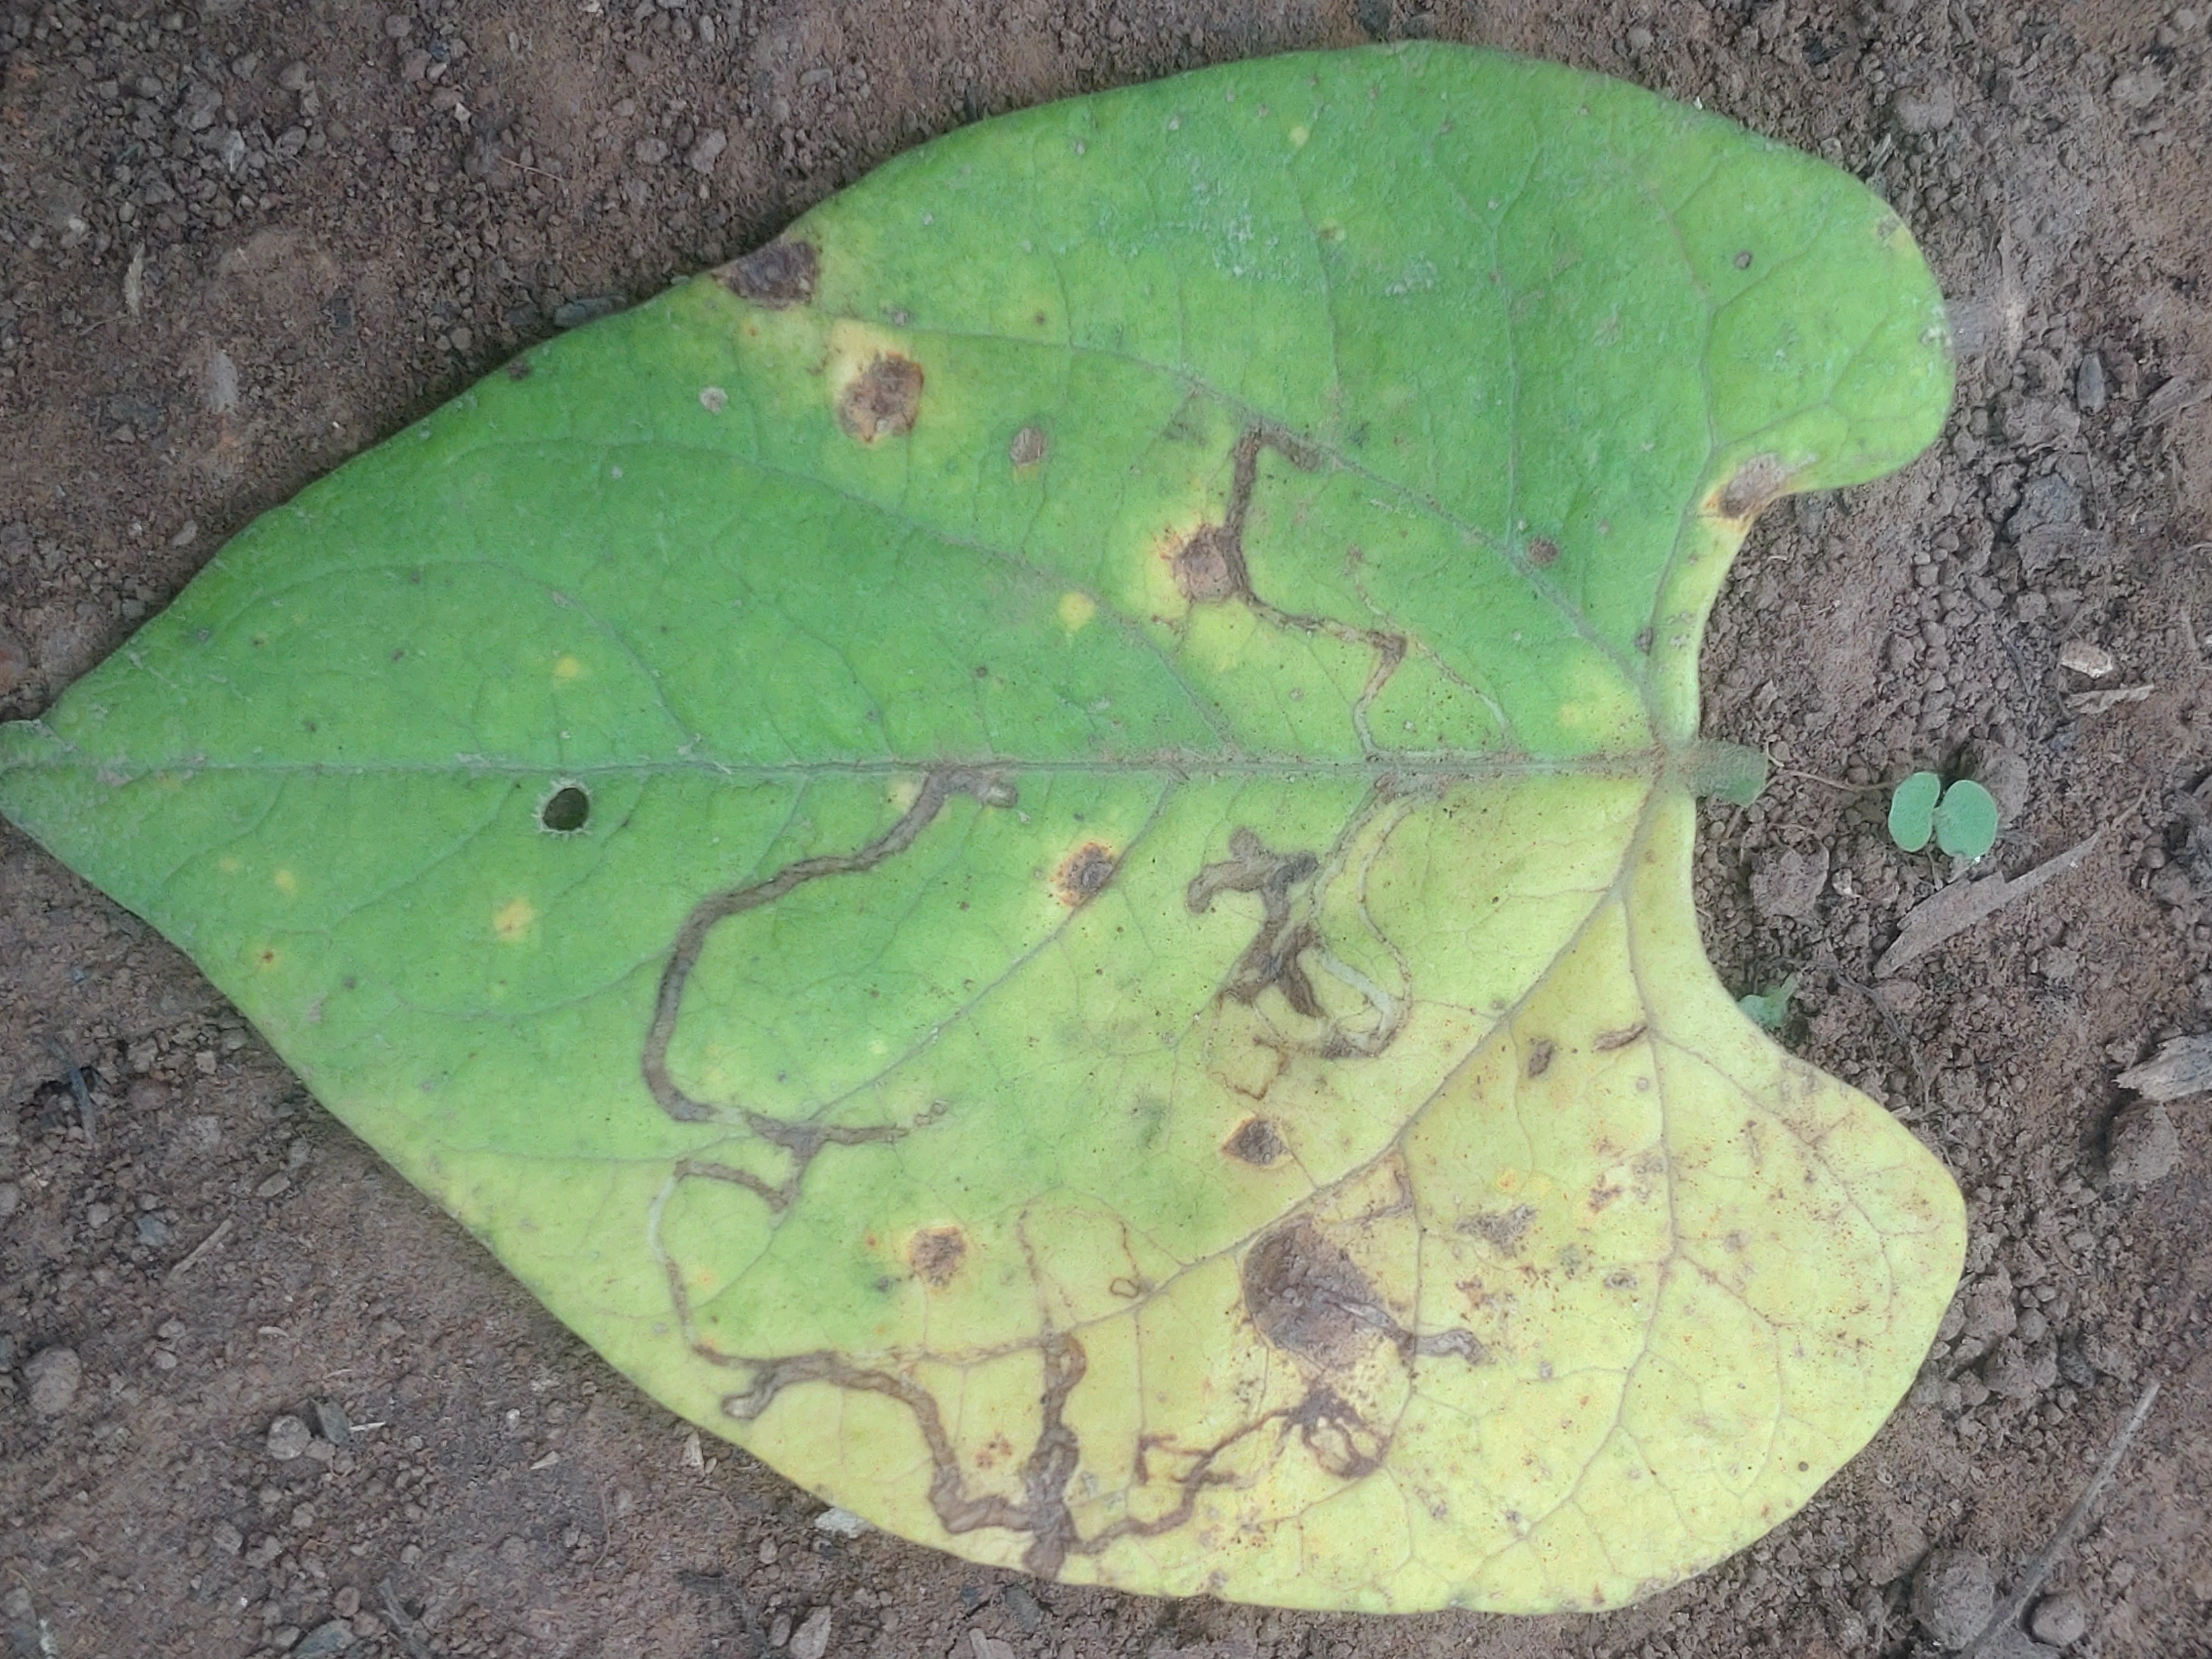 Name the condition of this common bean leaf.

anthracnose
